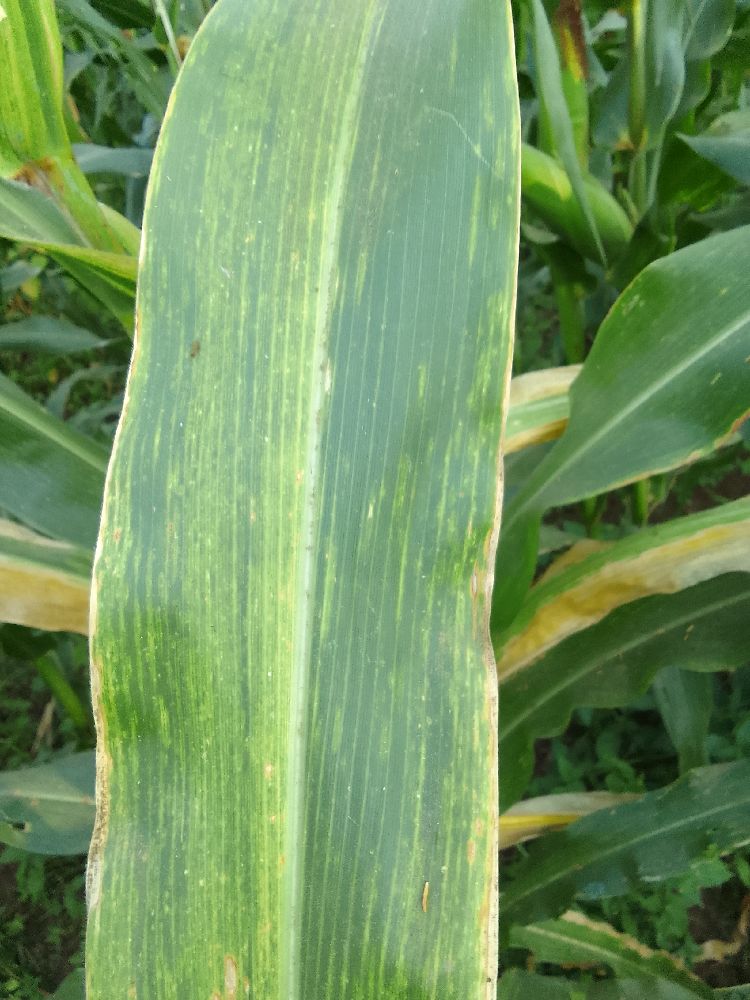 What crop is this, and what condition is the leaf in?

maize, maize lethal necrosis
